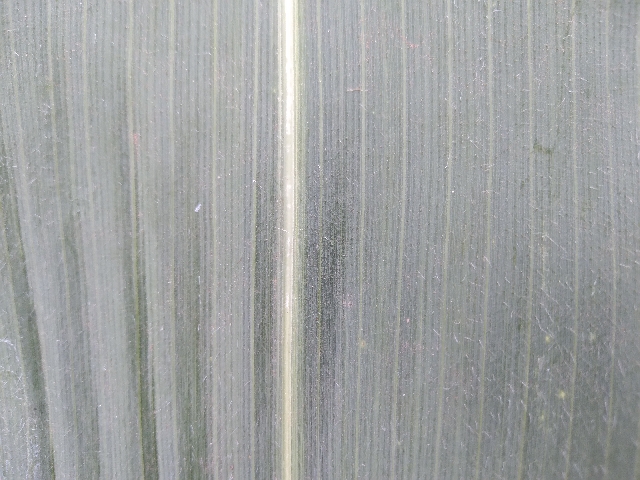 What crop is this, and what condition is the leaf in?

maize, healthy
